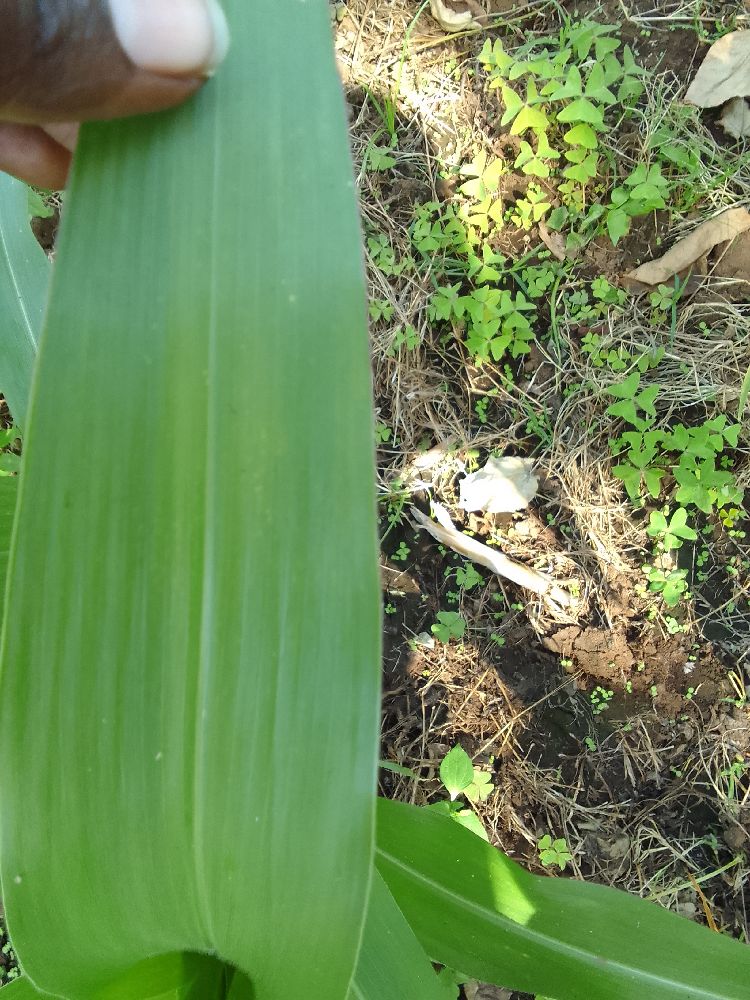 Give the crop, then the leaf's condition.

maize, healthy
